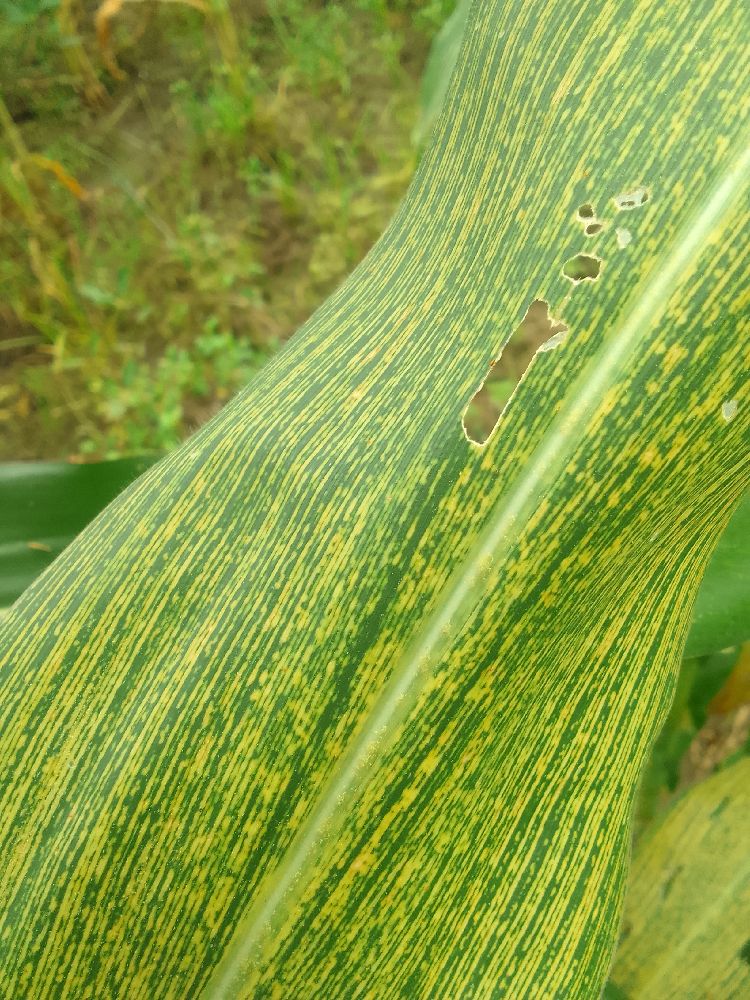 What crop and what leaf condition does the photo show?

maize, maize streak virus
